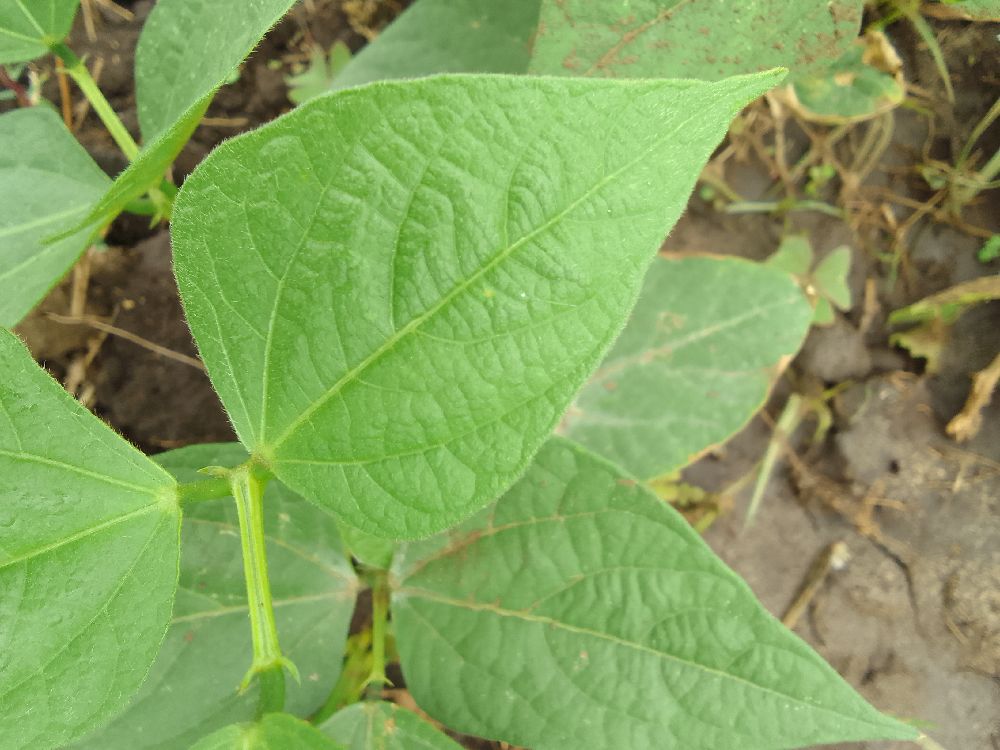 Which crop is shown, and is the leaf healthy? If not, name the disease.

common bean, healthy
